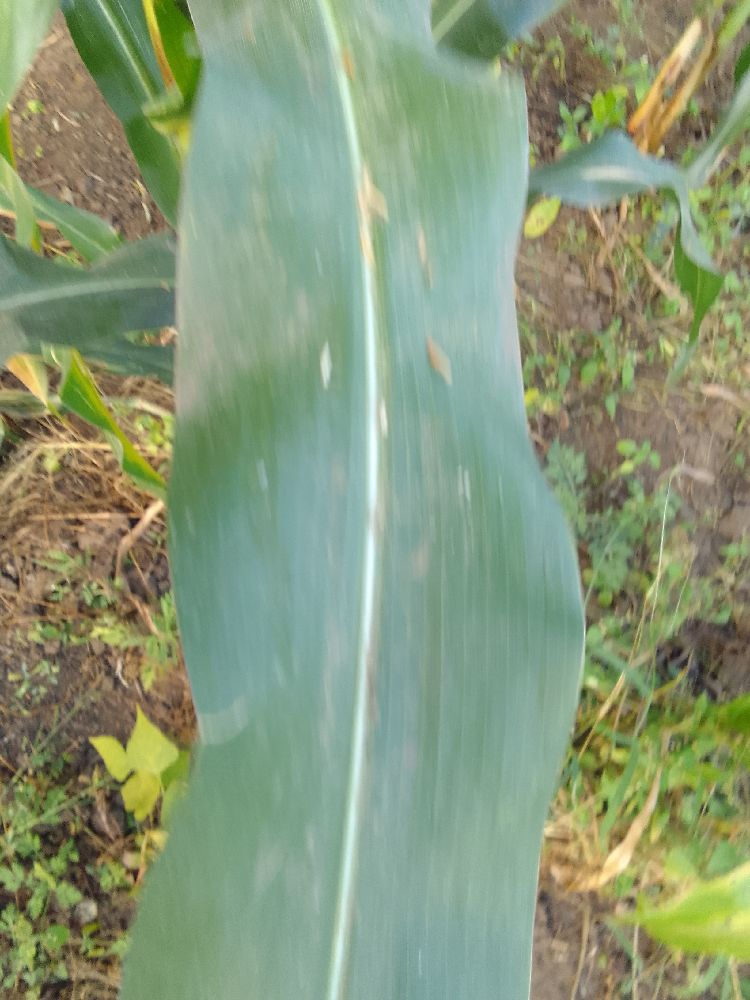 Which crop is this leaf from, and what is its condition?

maize, healthy
